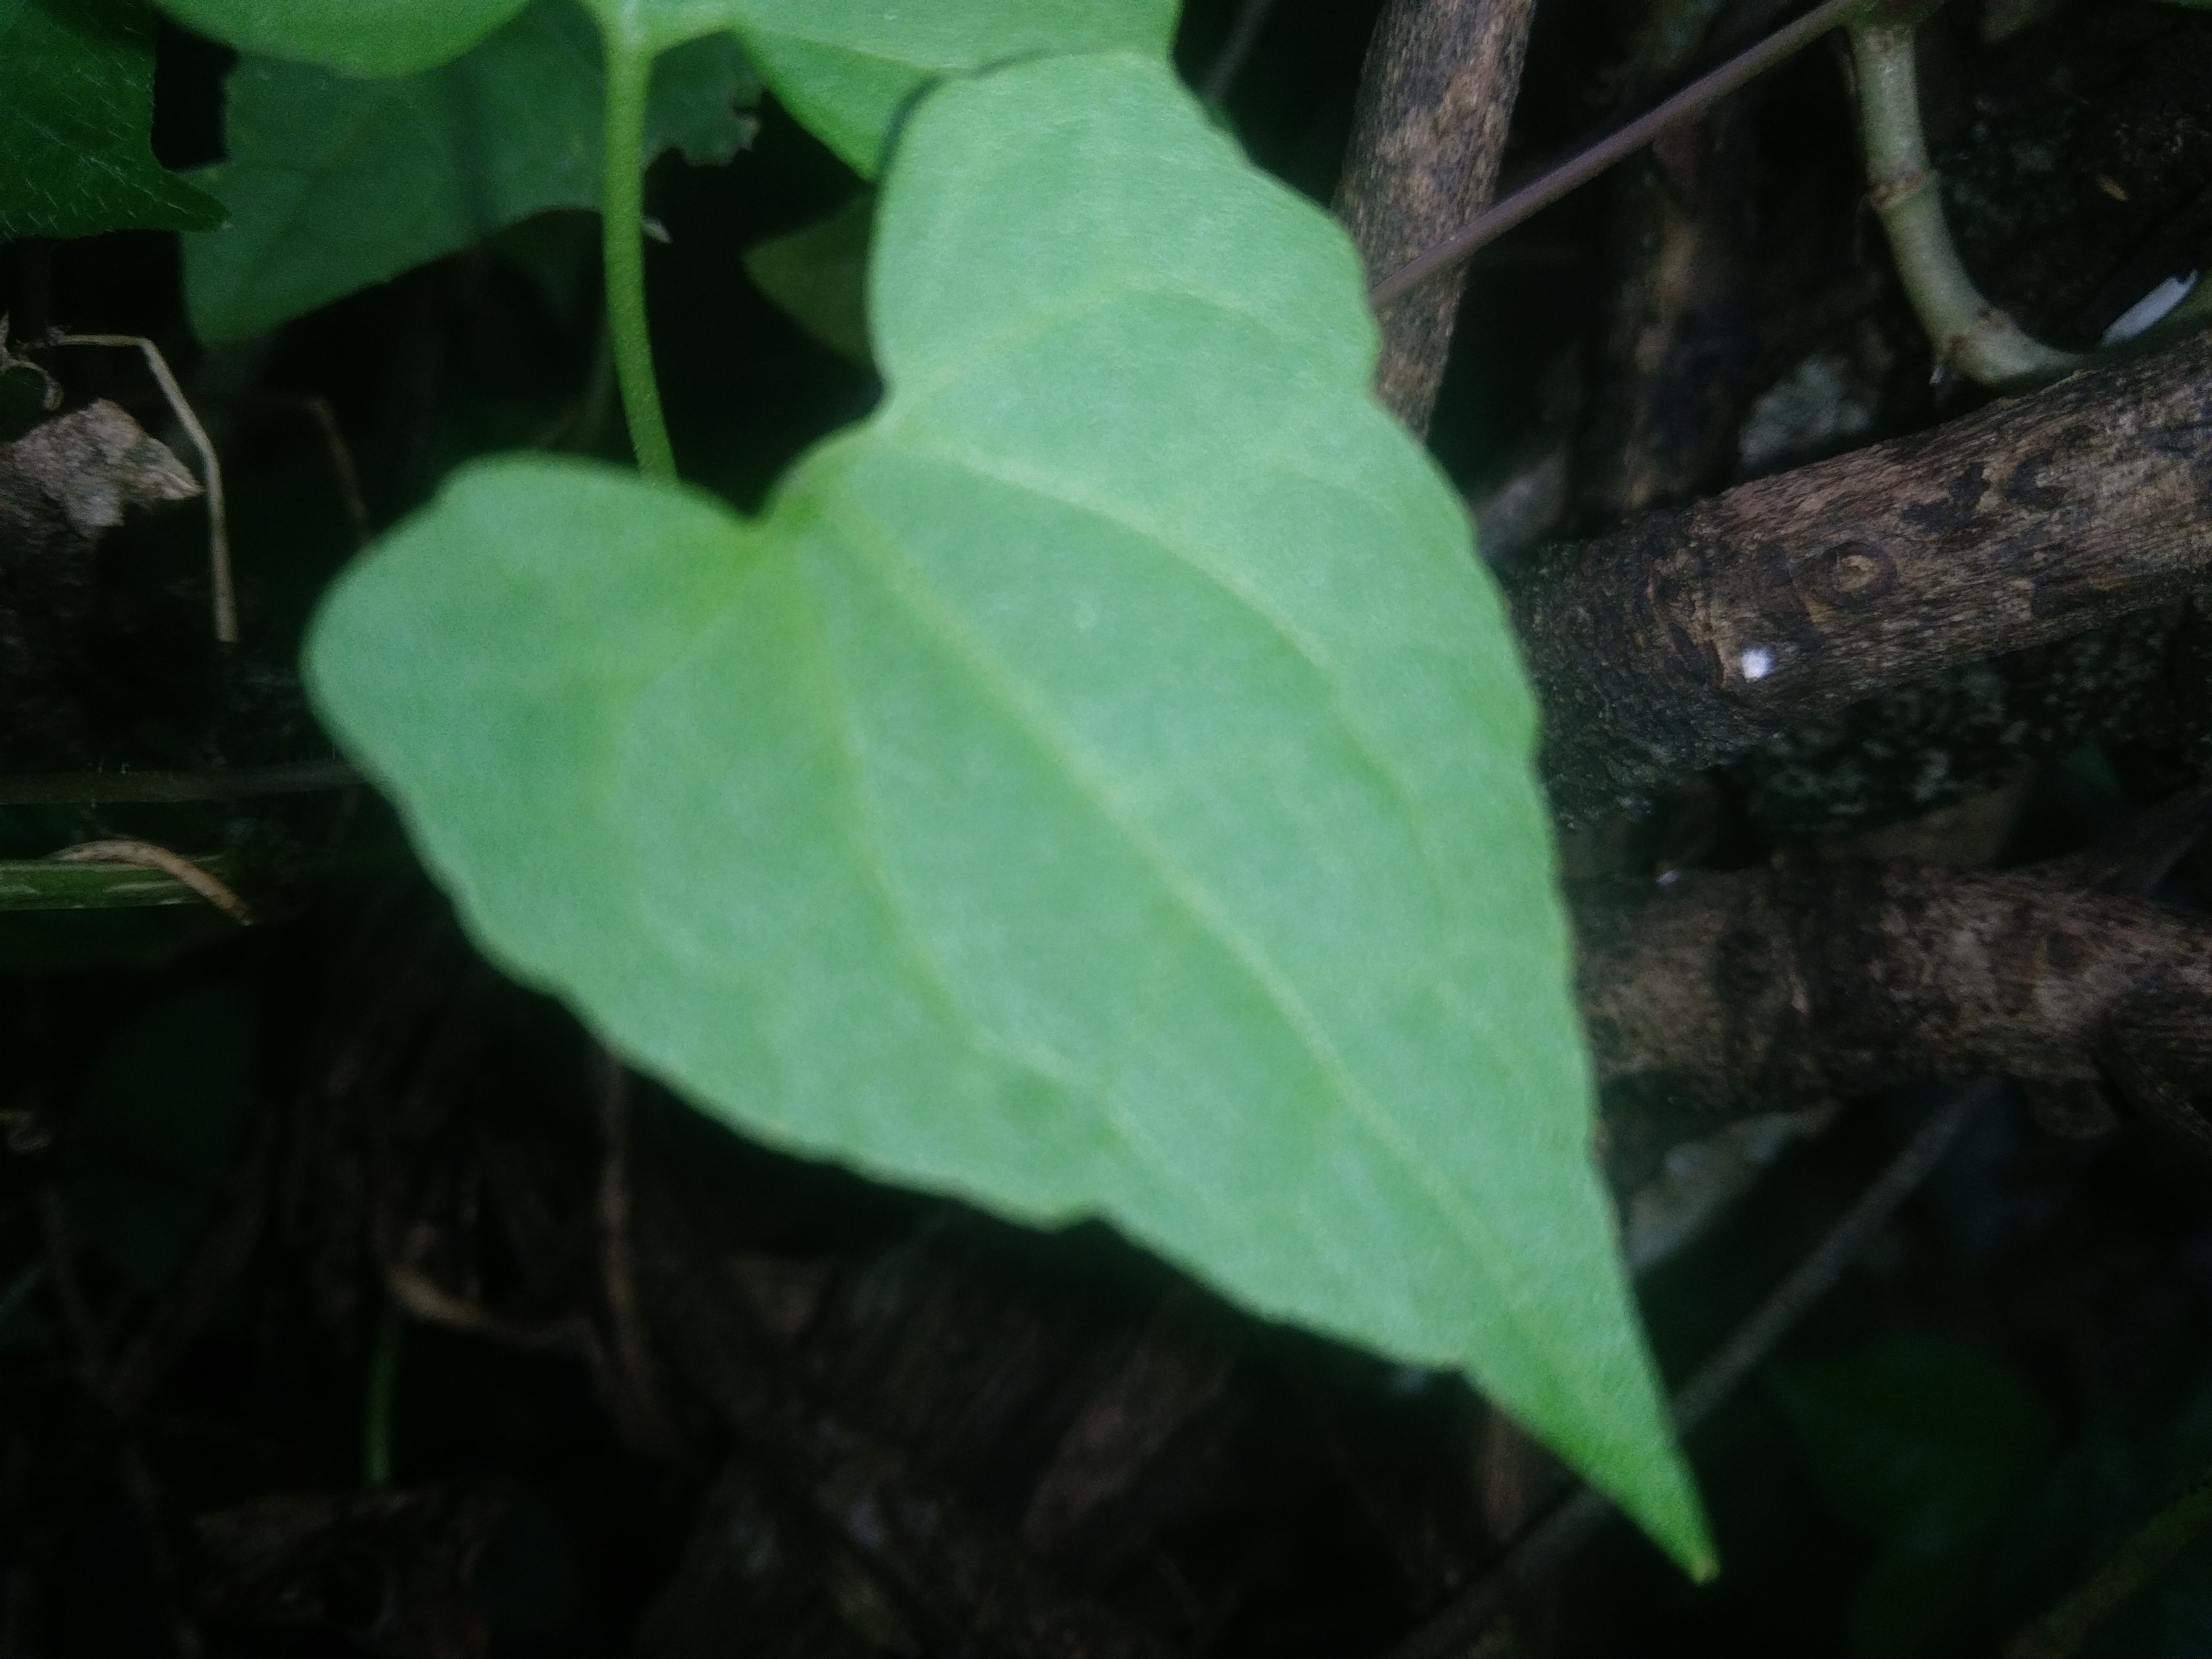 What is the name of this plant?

bitter vine
